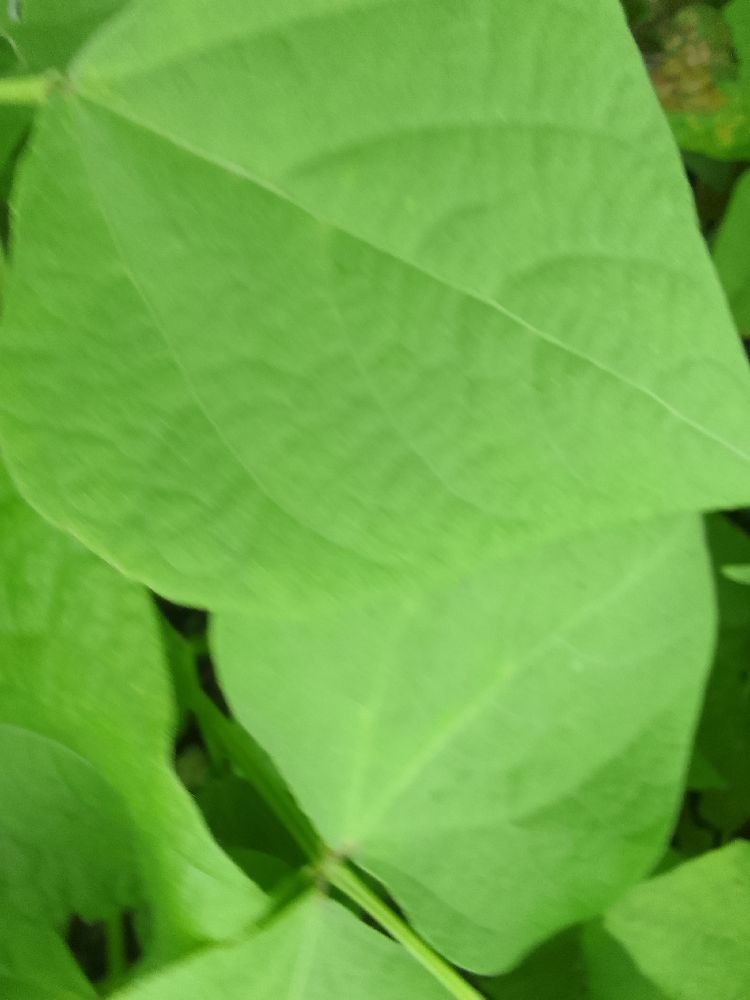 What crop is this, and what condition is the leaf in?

common bean, healthy
